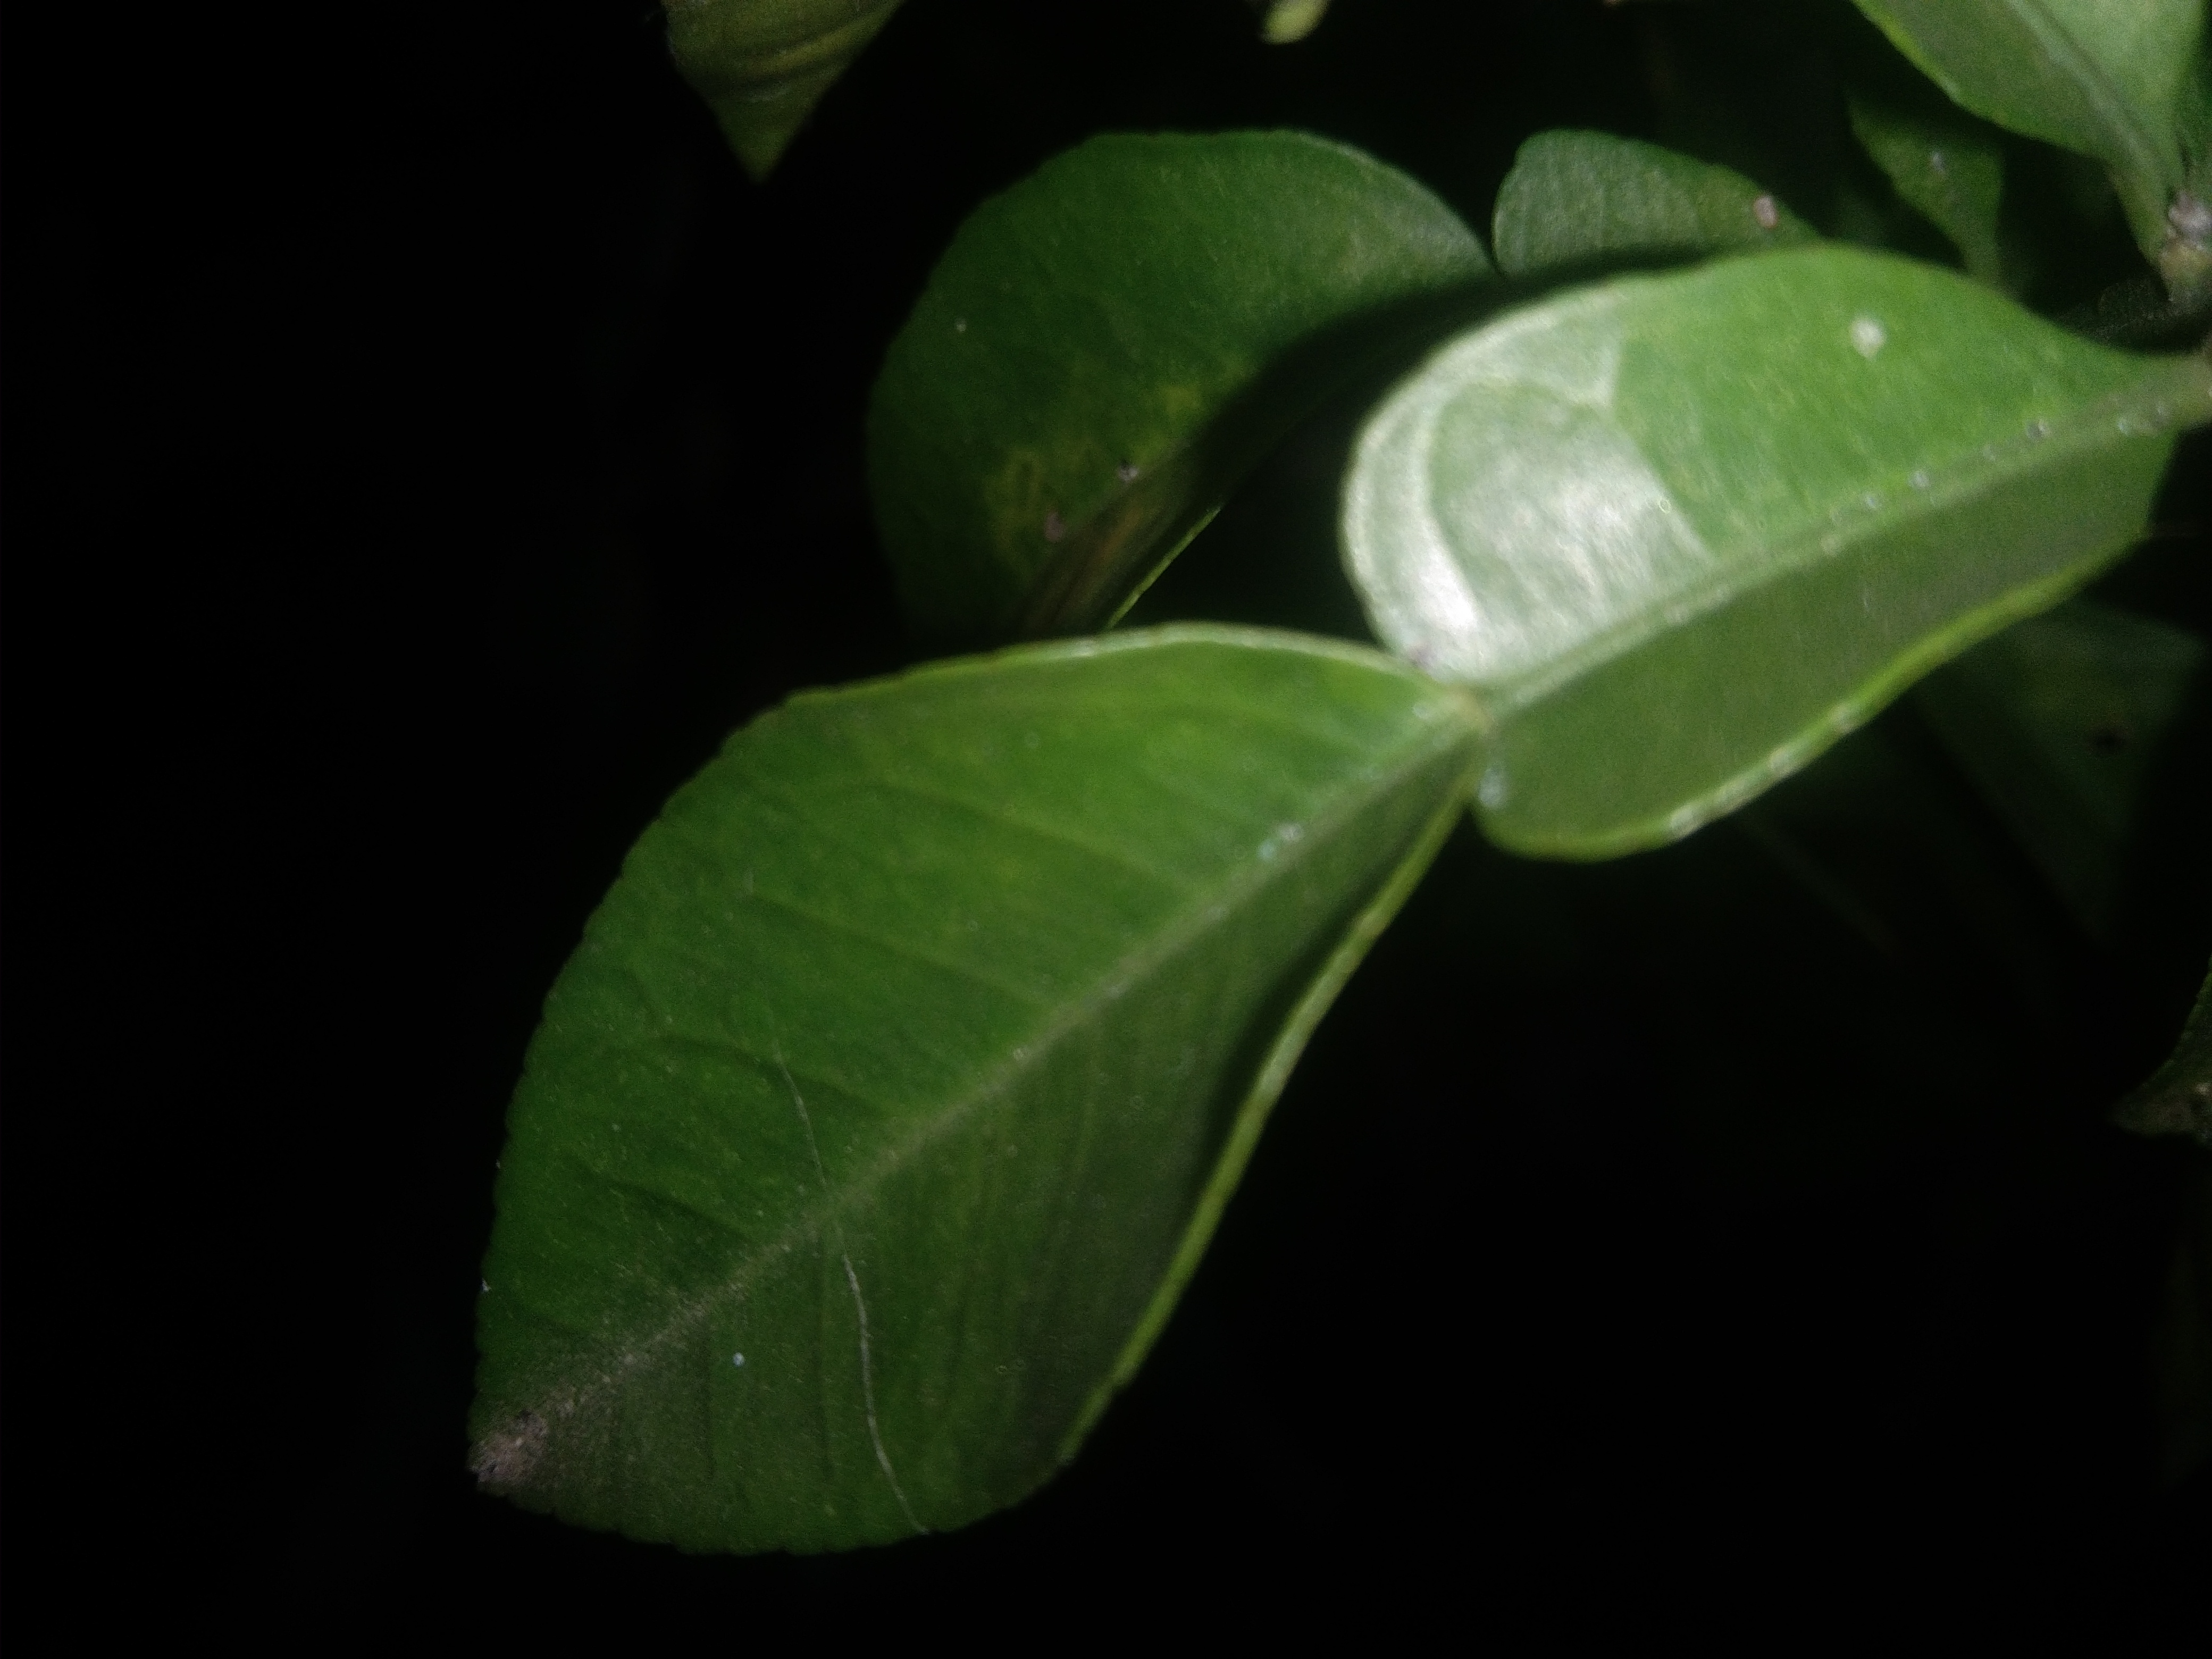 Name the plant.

lemon
